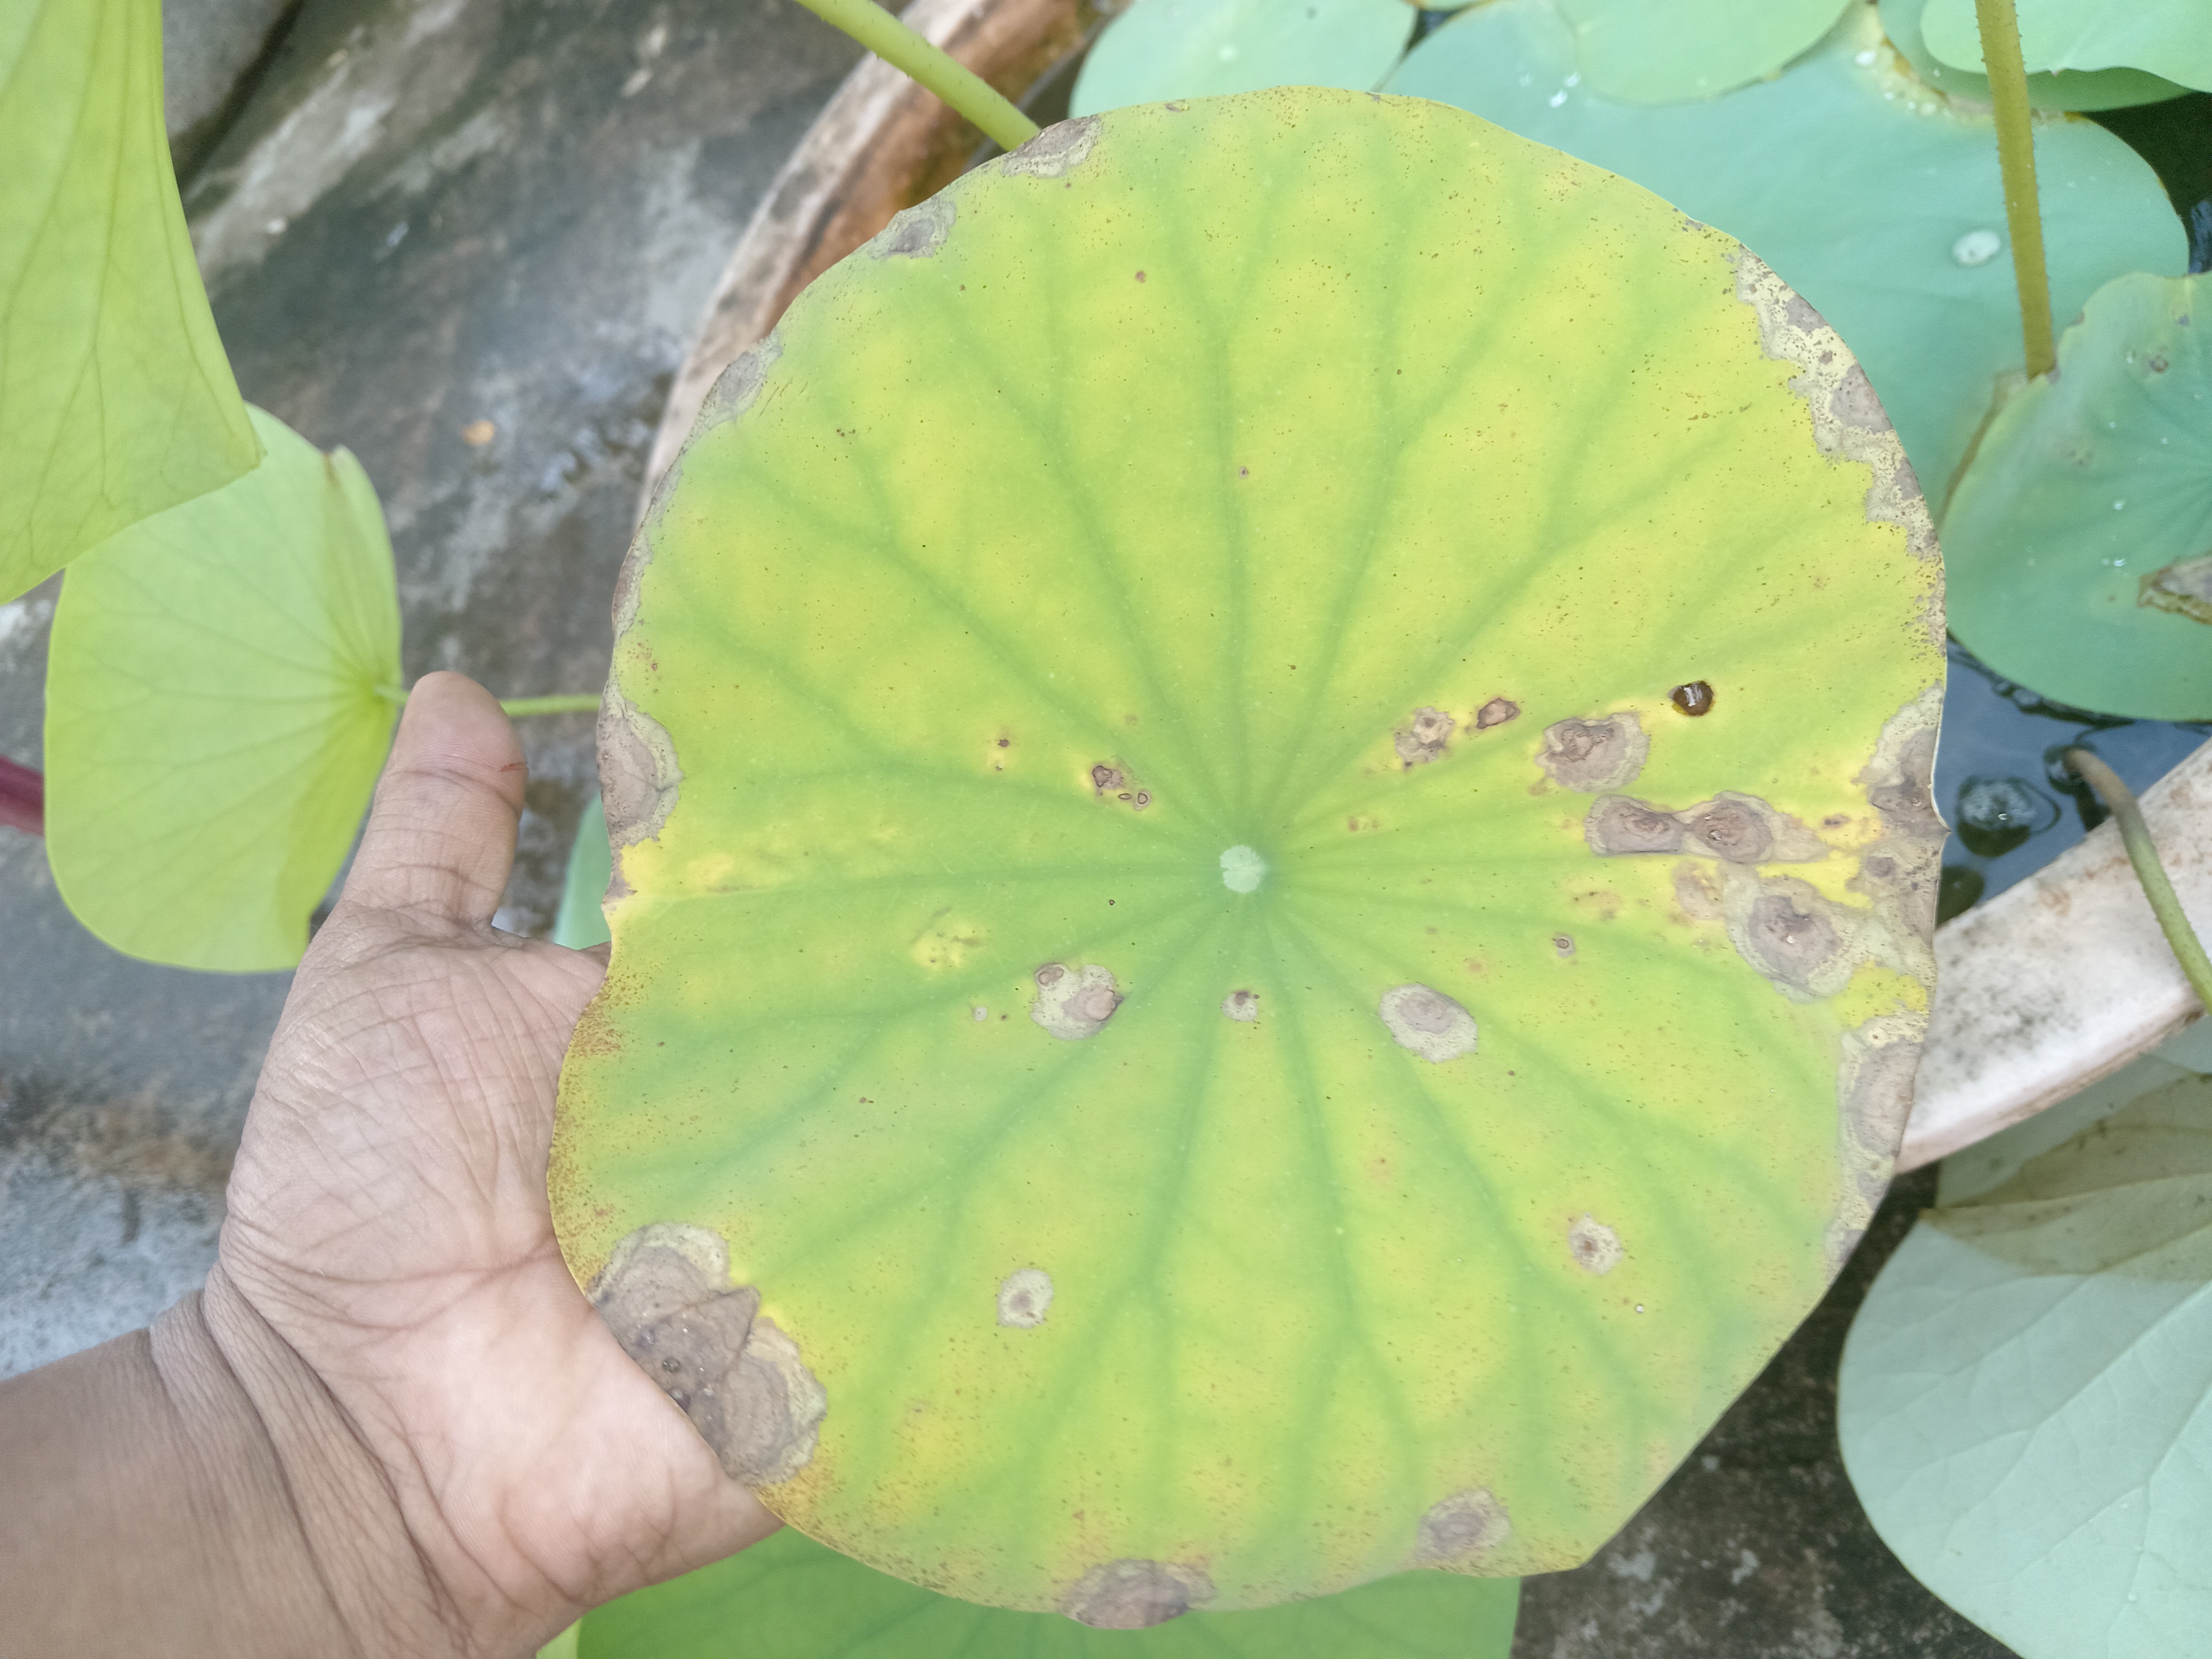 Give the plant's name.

lotus
